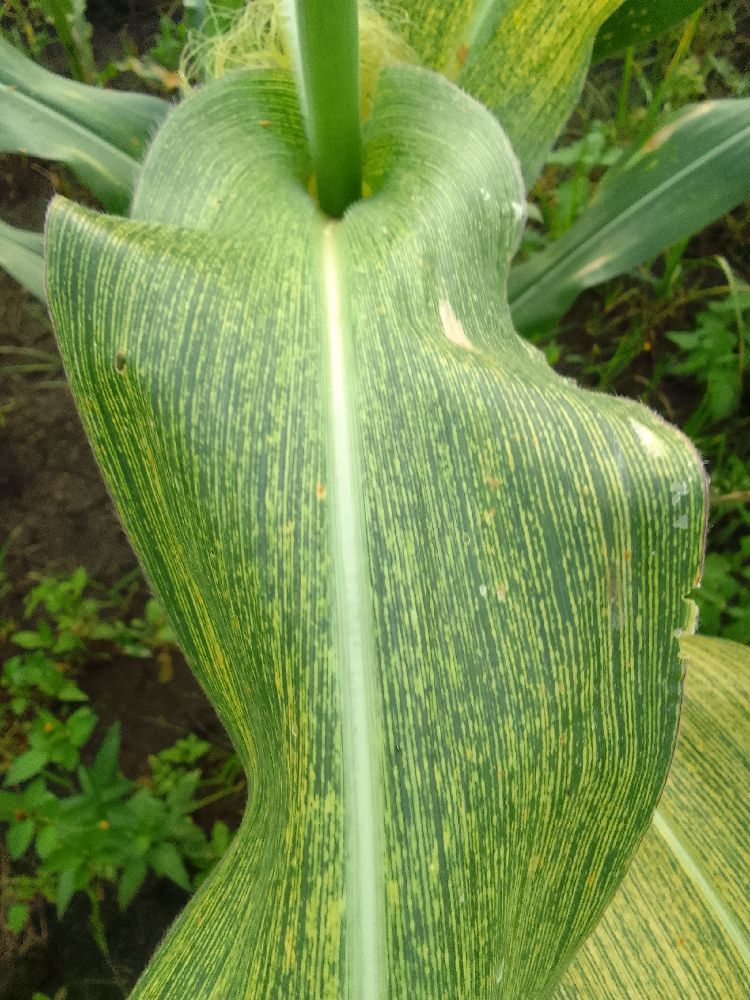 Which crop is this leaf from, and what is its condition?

maize, maize streak virus
